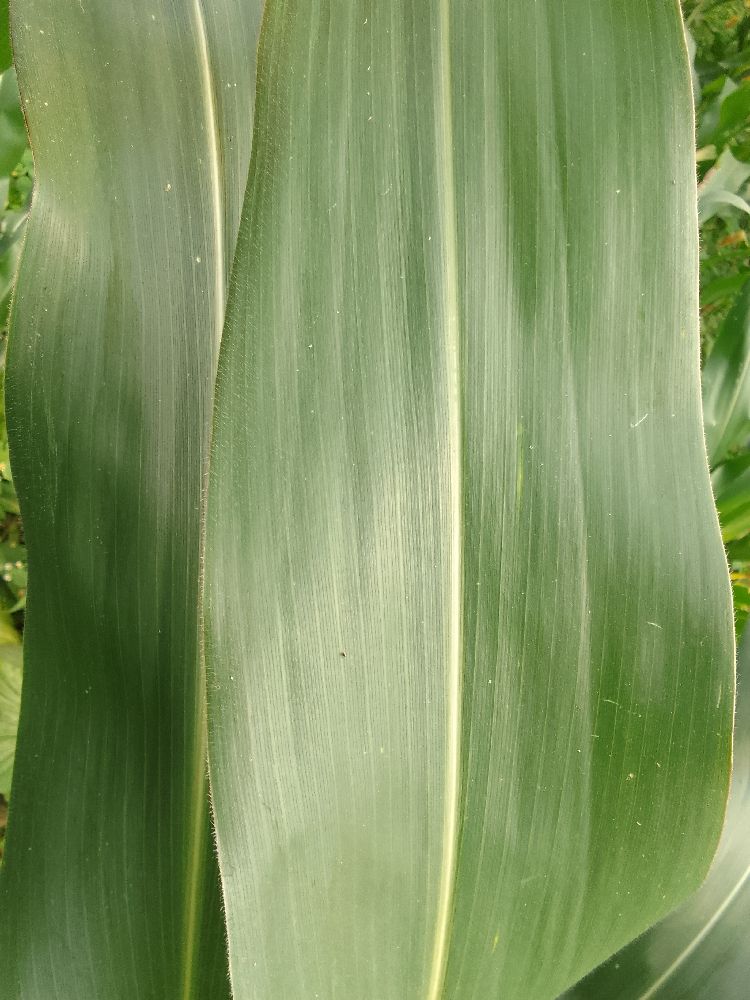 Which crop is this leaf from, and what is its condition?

maize, healthy
